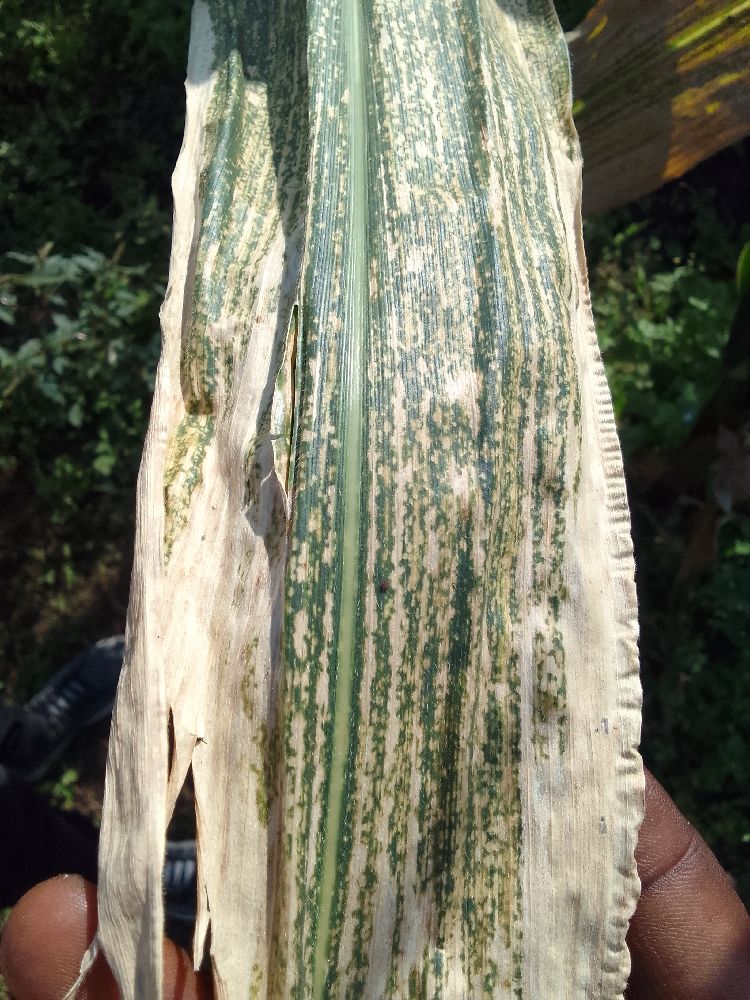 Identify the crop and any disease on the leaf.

maize, maize lethal necrosis
